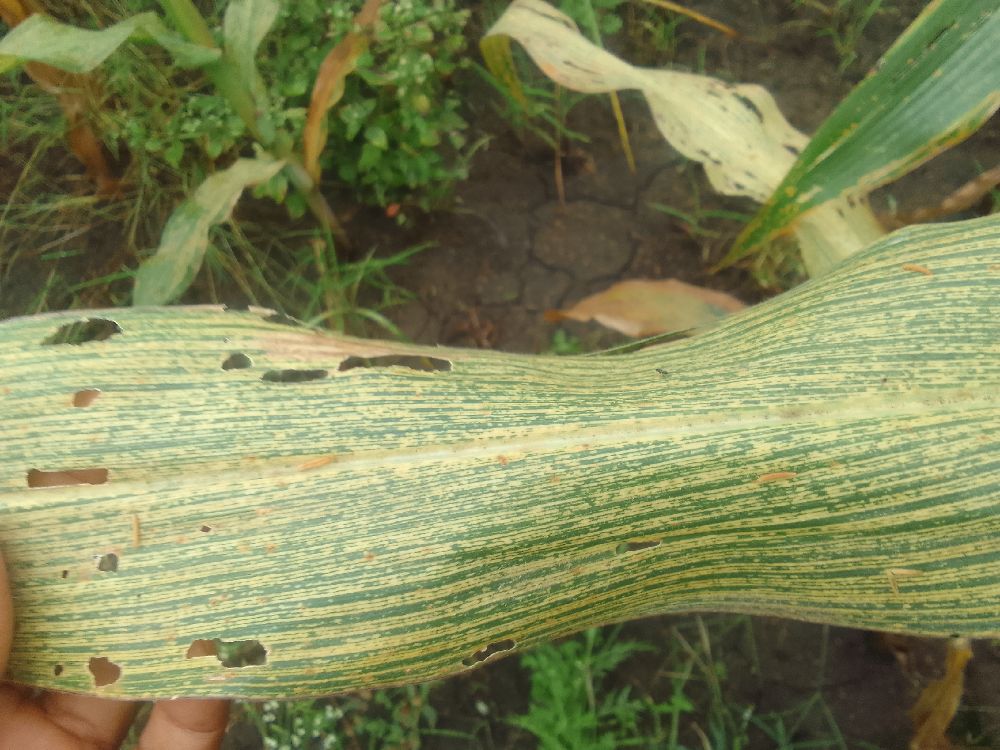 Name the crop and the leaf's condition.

maize, maize streak virus
